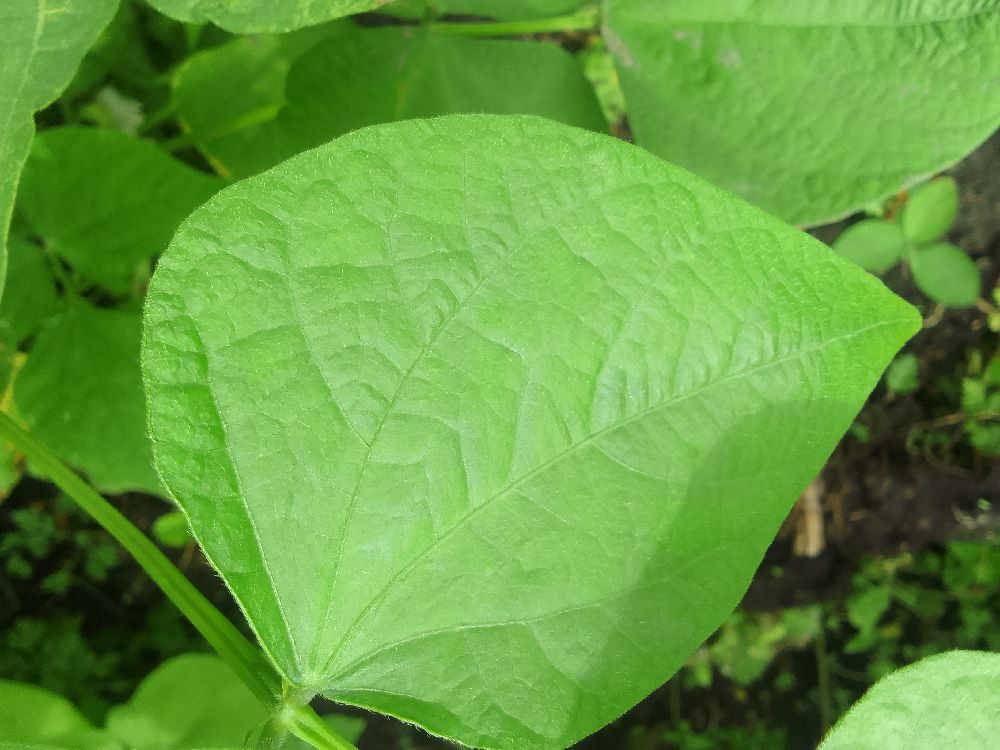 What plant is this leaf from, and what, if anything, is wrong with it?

common bean, healthy
